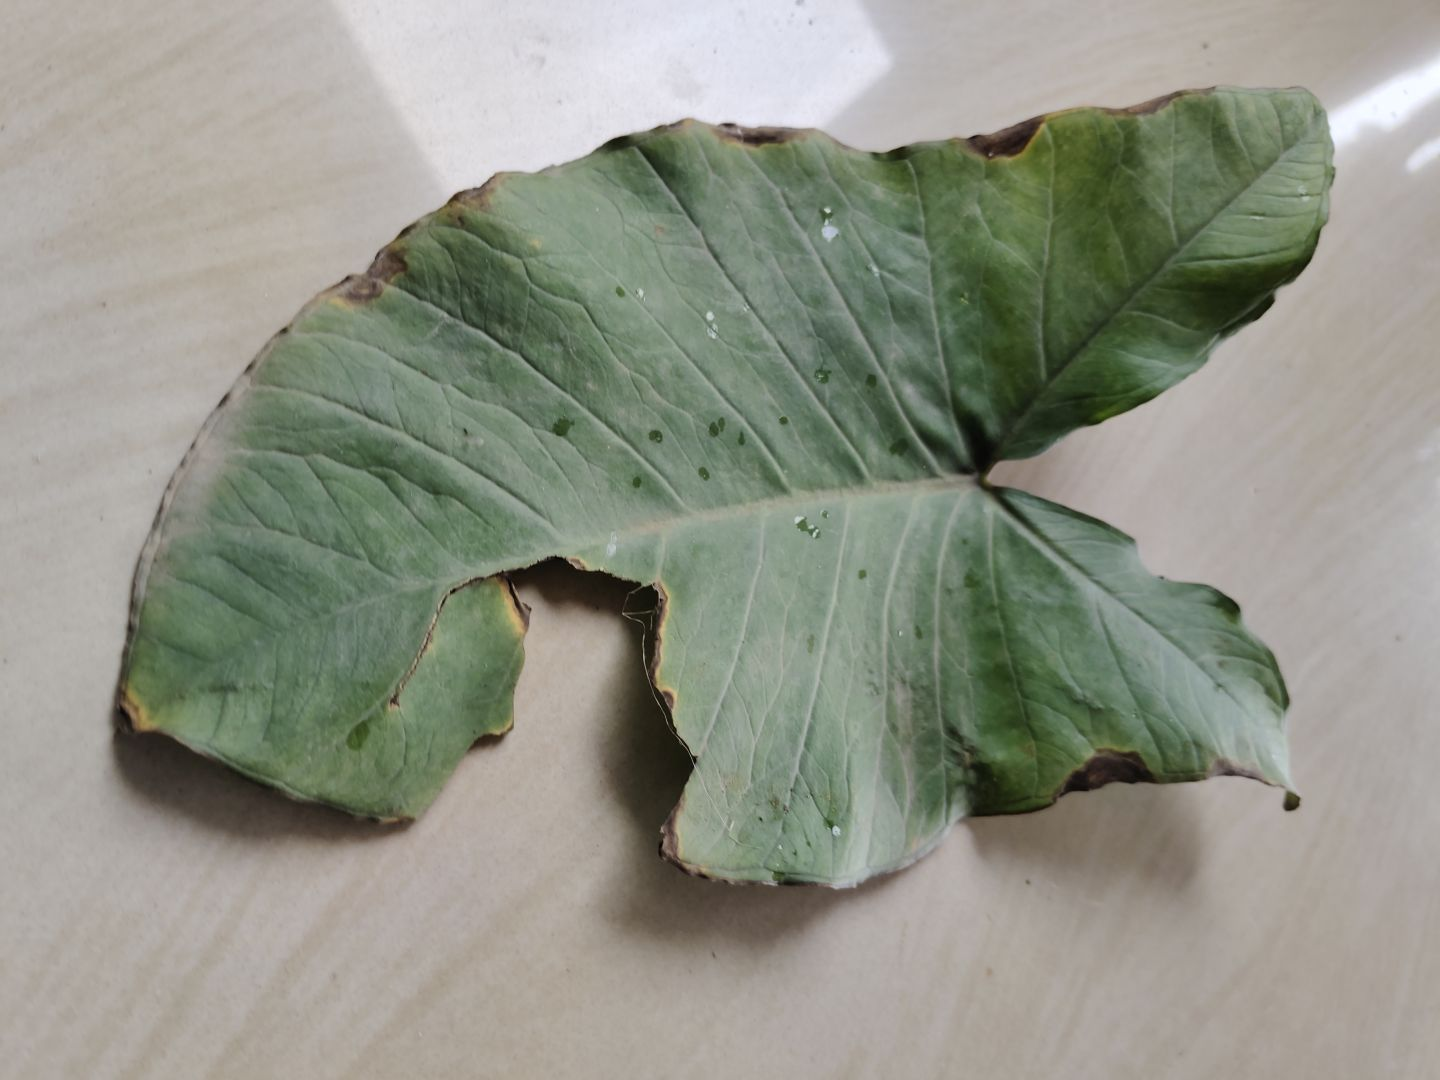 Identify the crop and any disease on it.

taro, leaf blight
